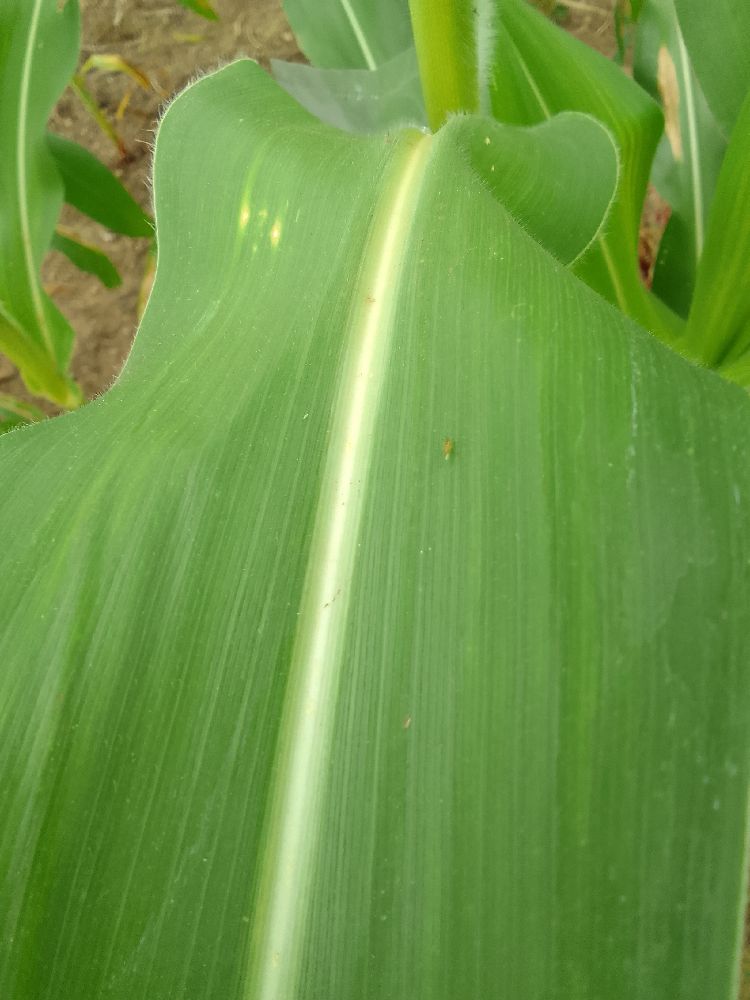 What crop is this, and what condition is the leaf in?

maize, healthy
